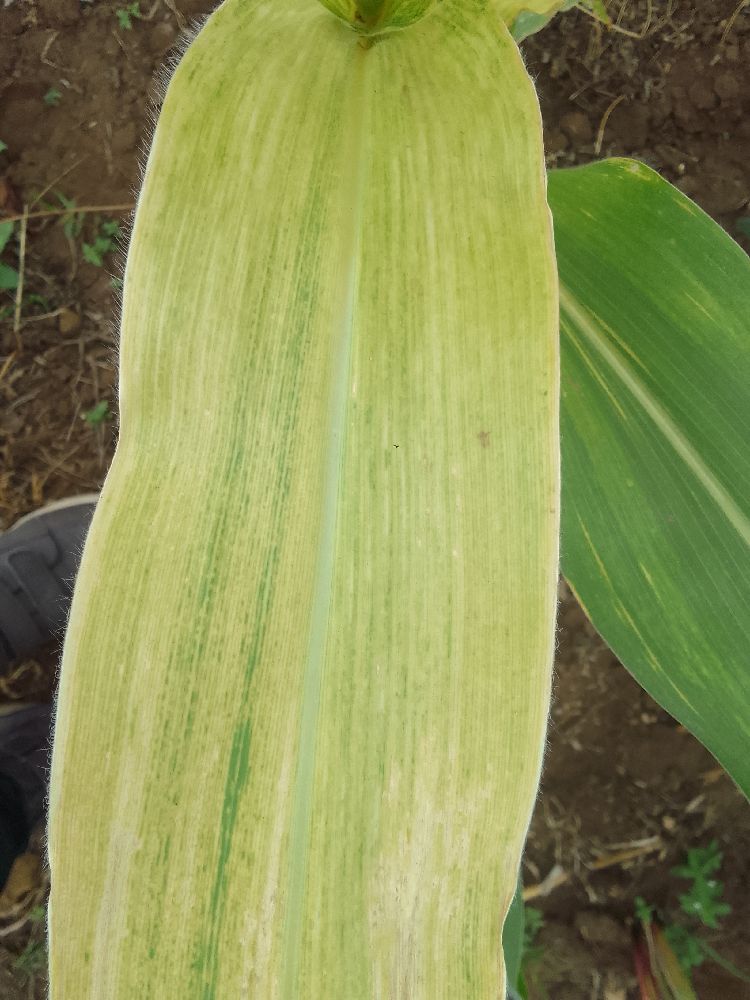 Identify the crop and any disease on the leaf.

maize, maize lethal necrosis
